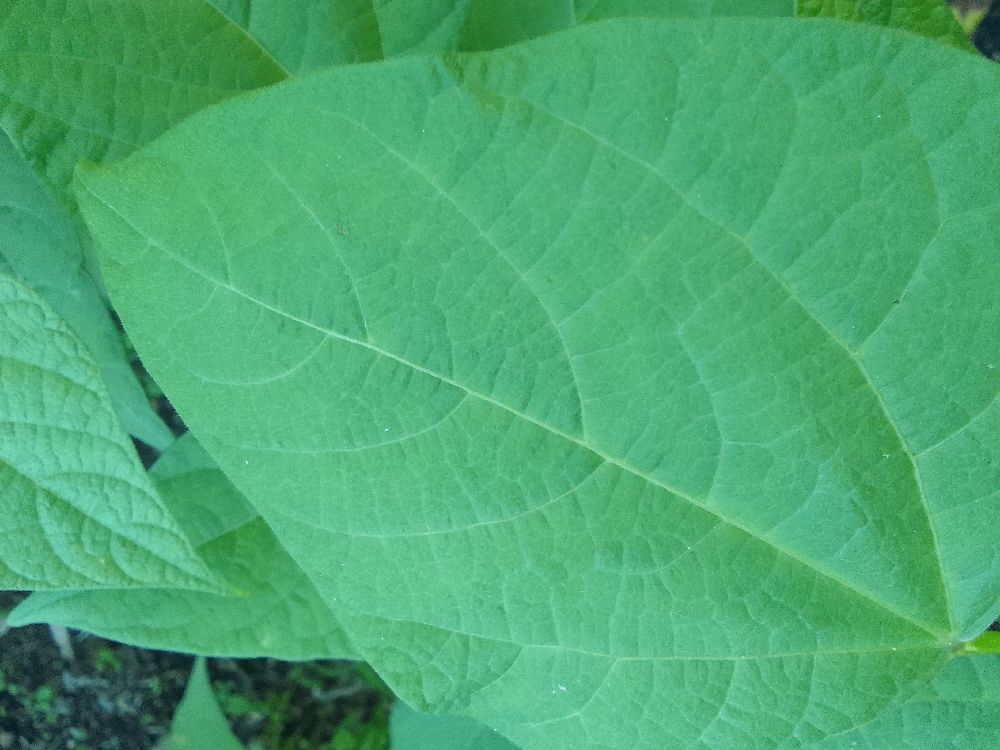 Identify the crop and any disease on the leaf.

common bean, healthy
